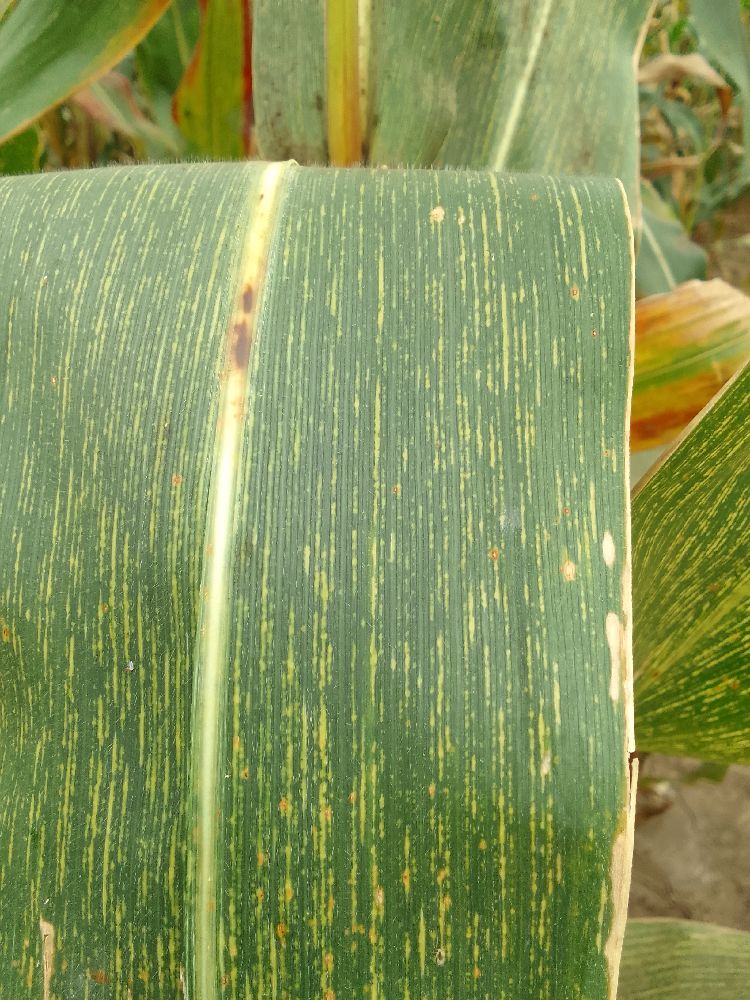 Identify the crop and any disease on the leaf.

maize, maize streak virus
